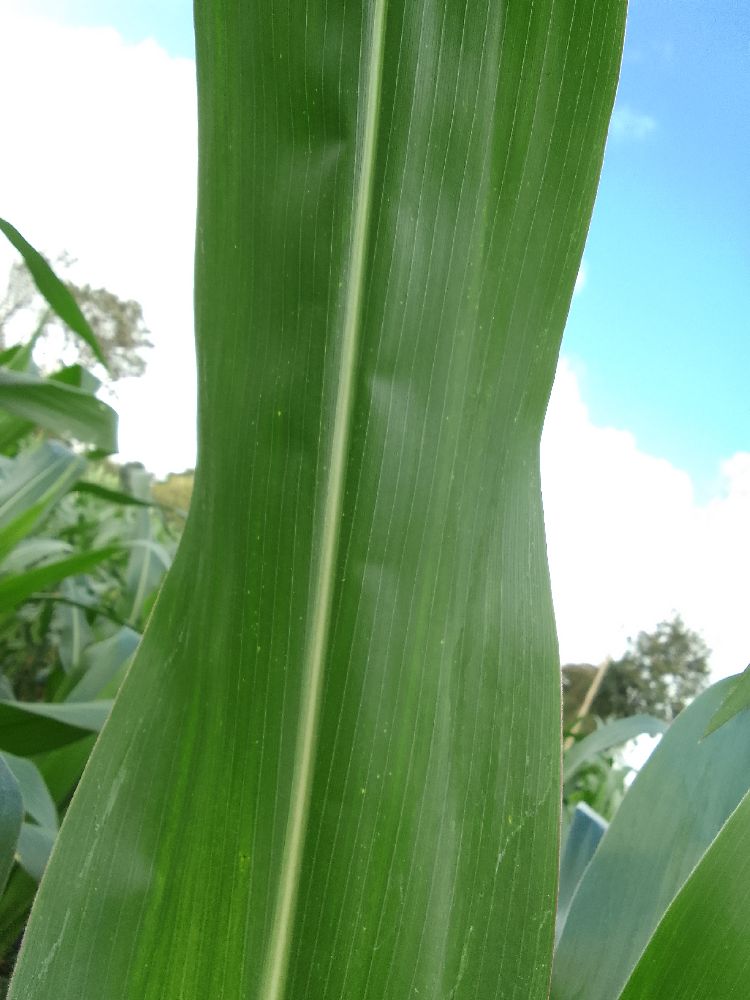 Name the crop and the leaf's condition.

maize, healthy
